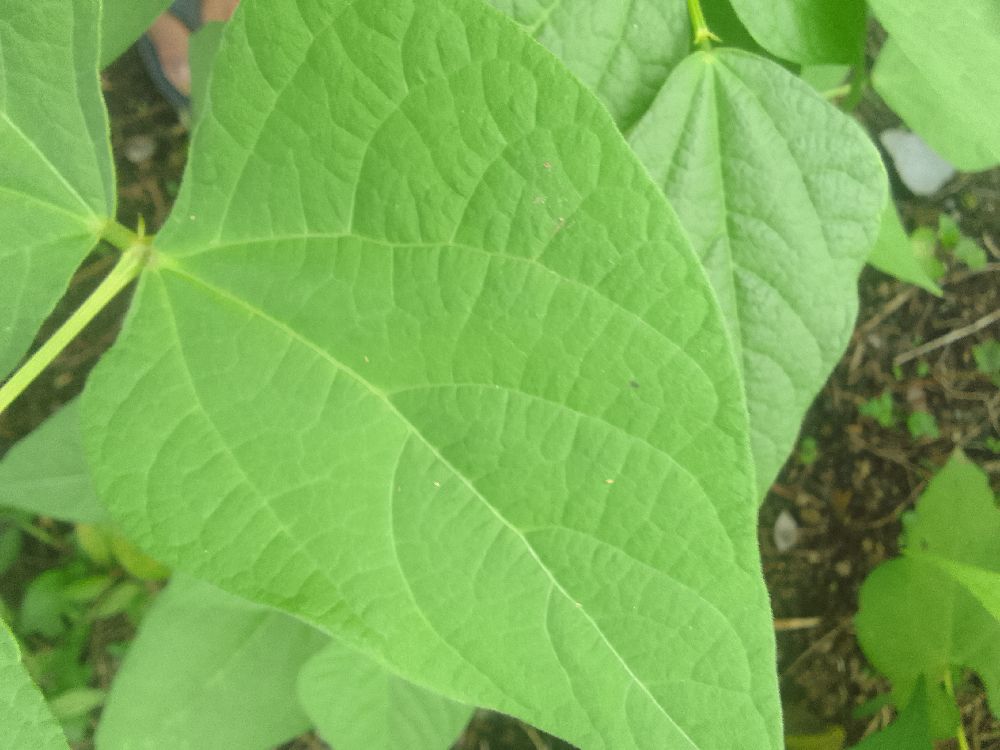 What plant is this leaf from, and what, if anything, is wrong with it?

common bean, healthy
